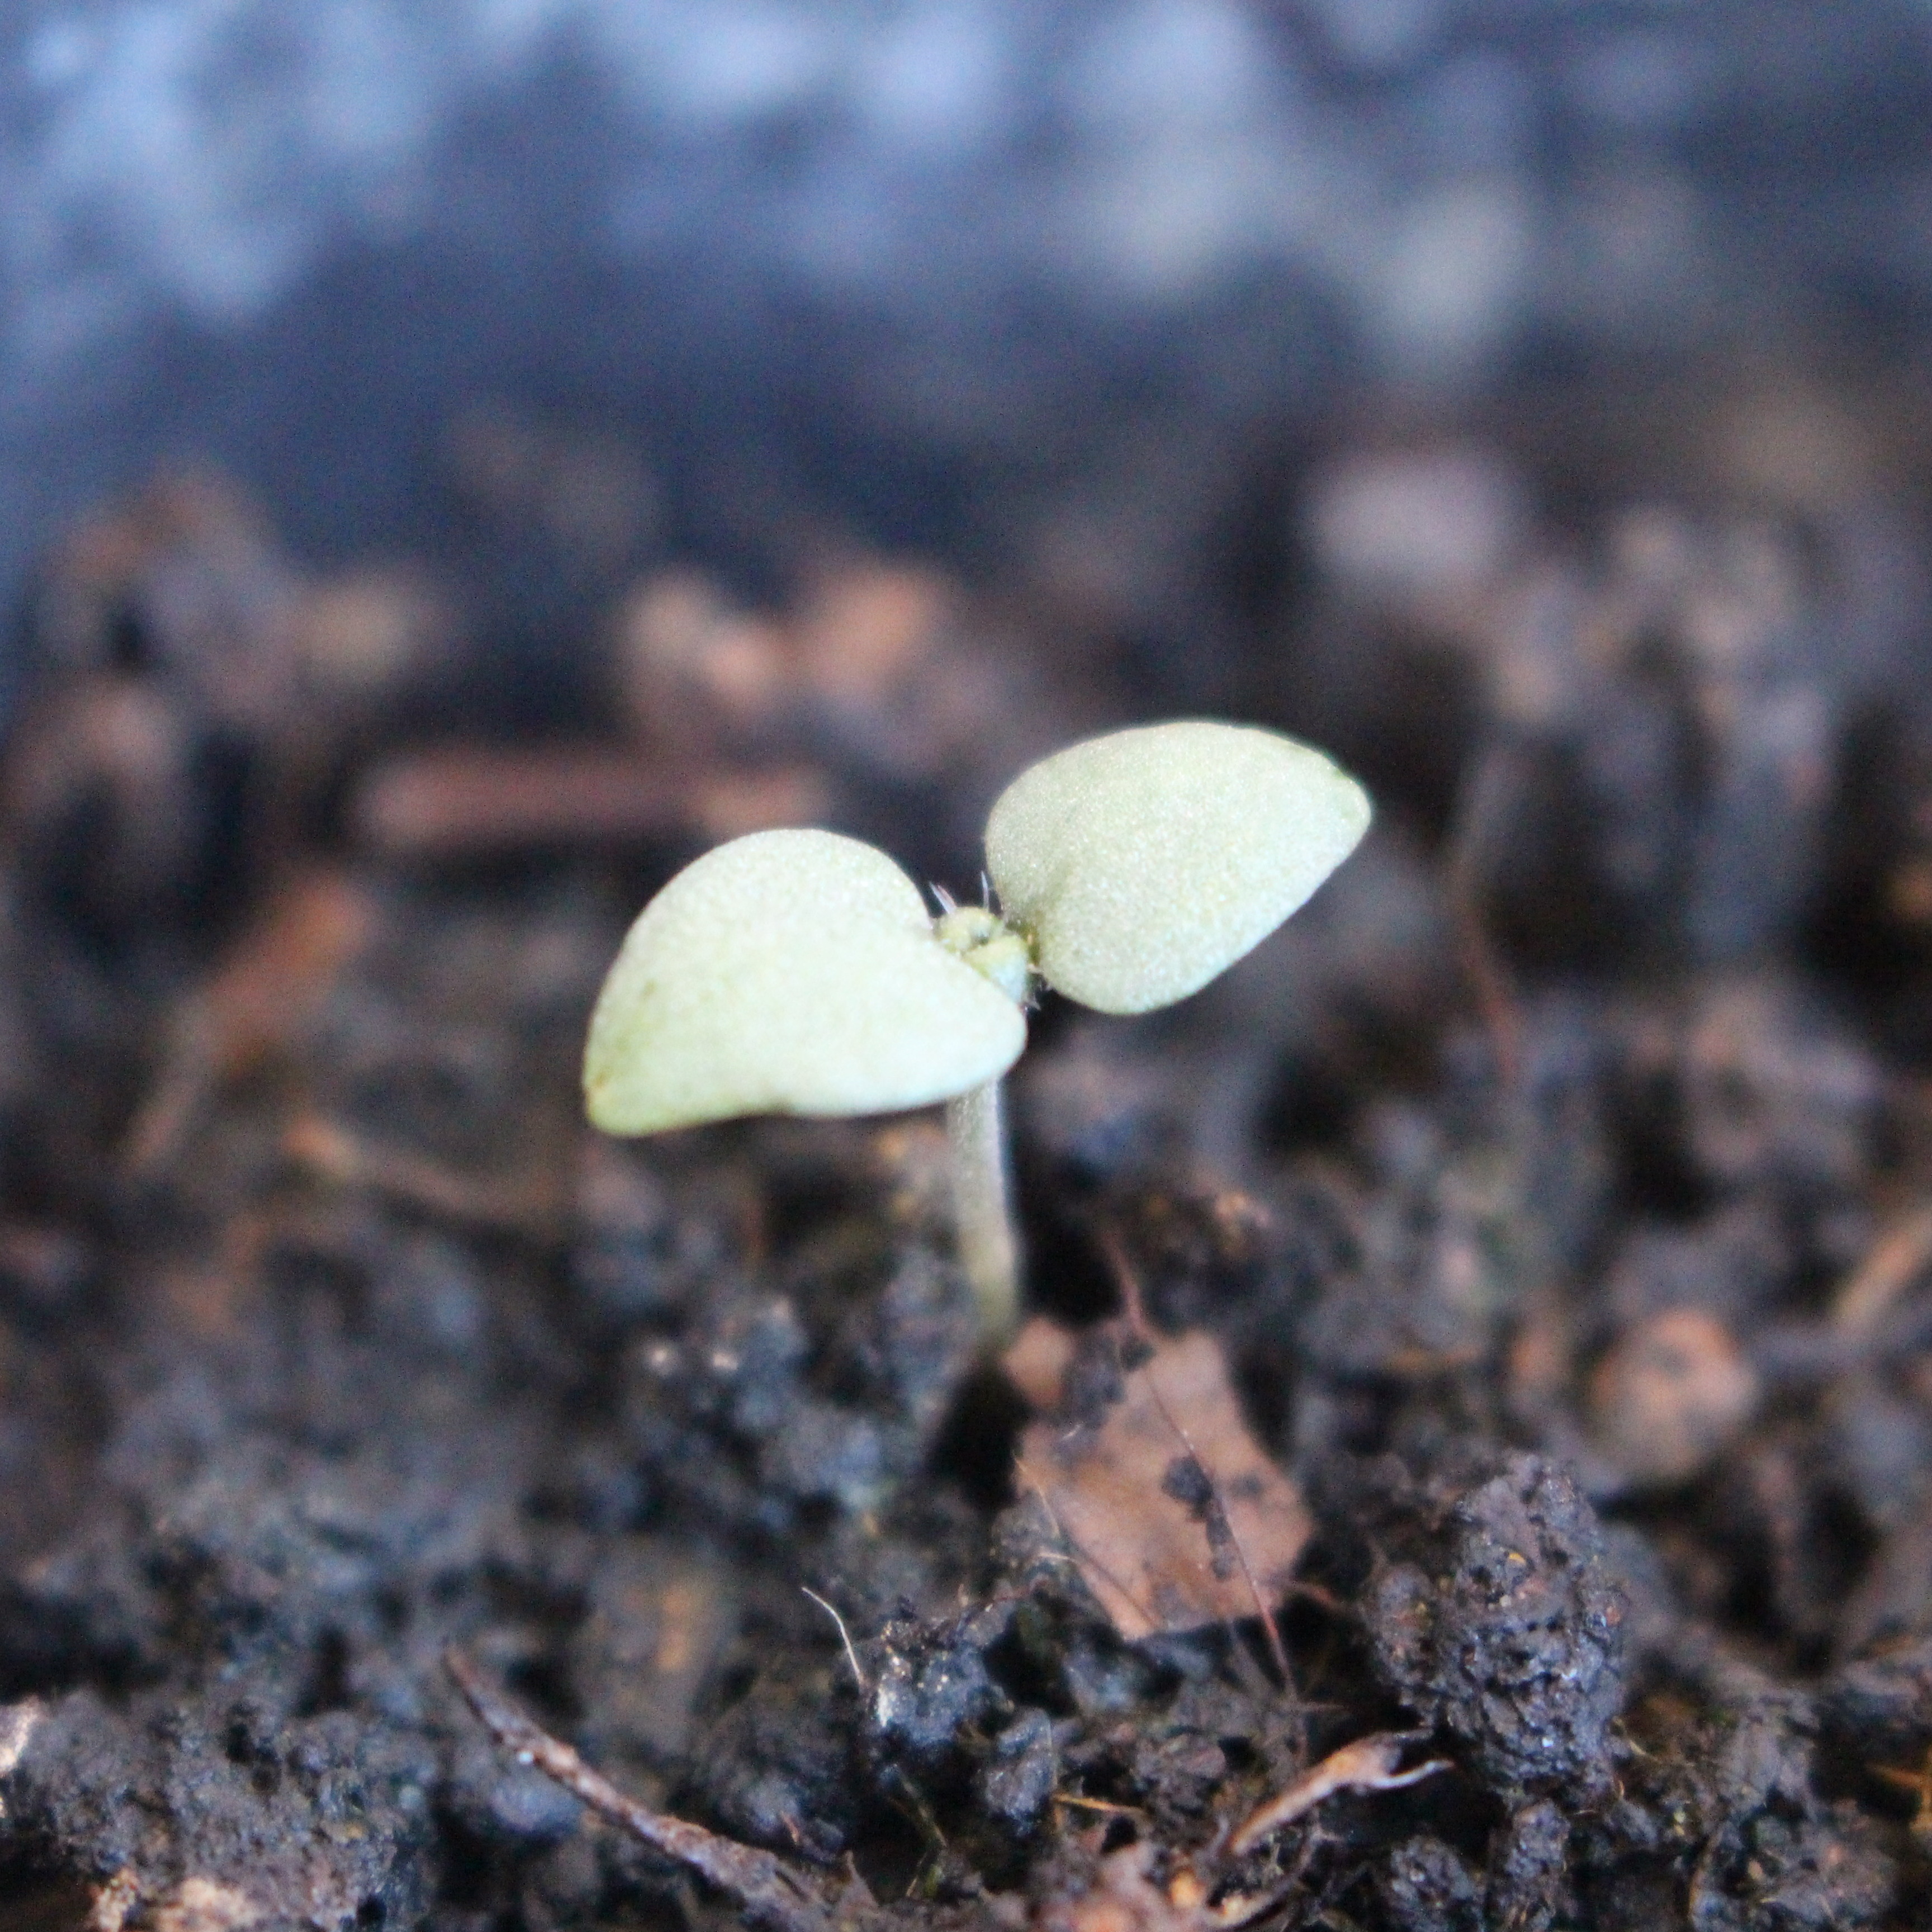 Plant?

Veronica persica
